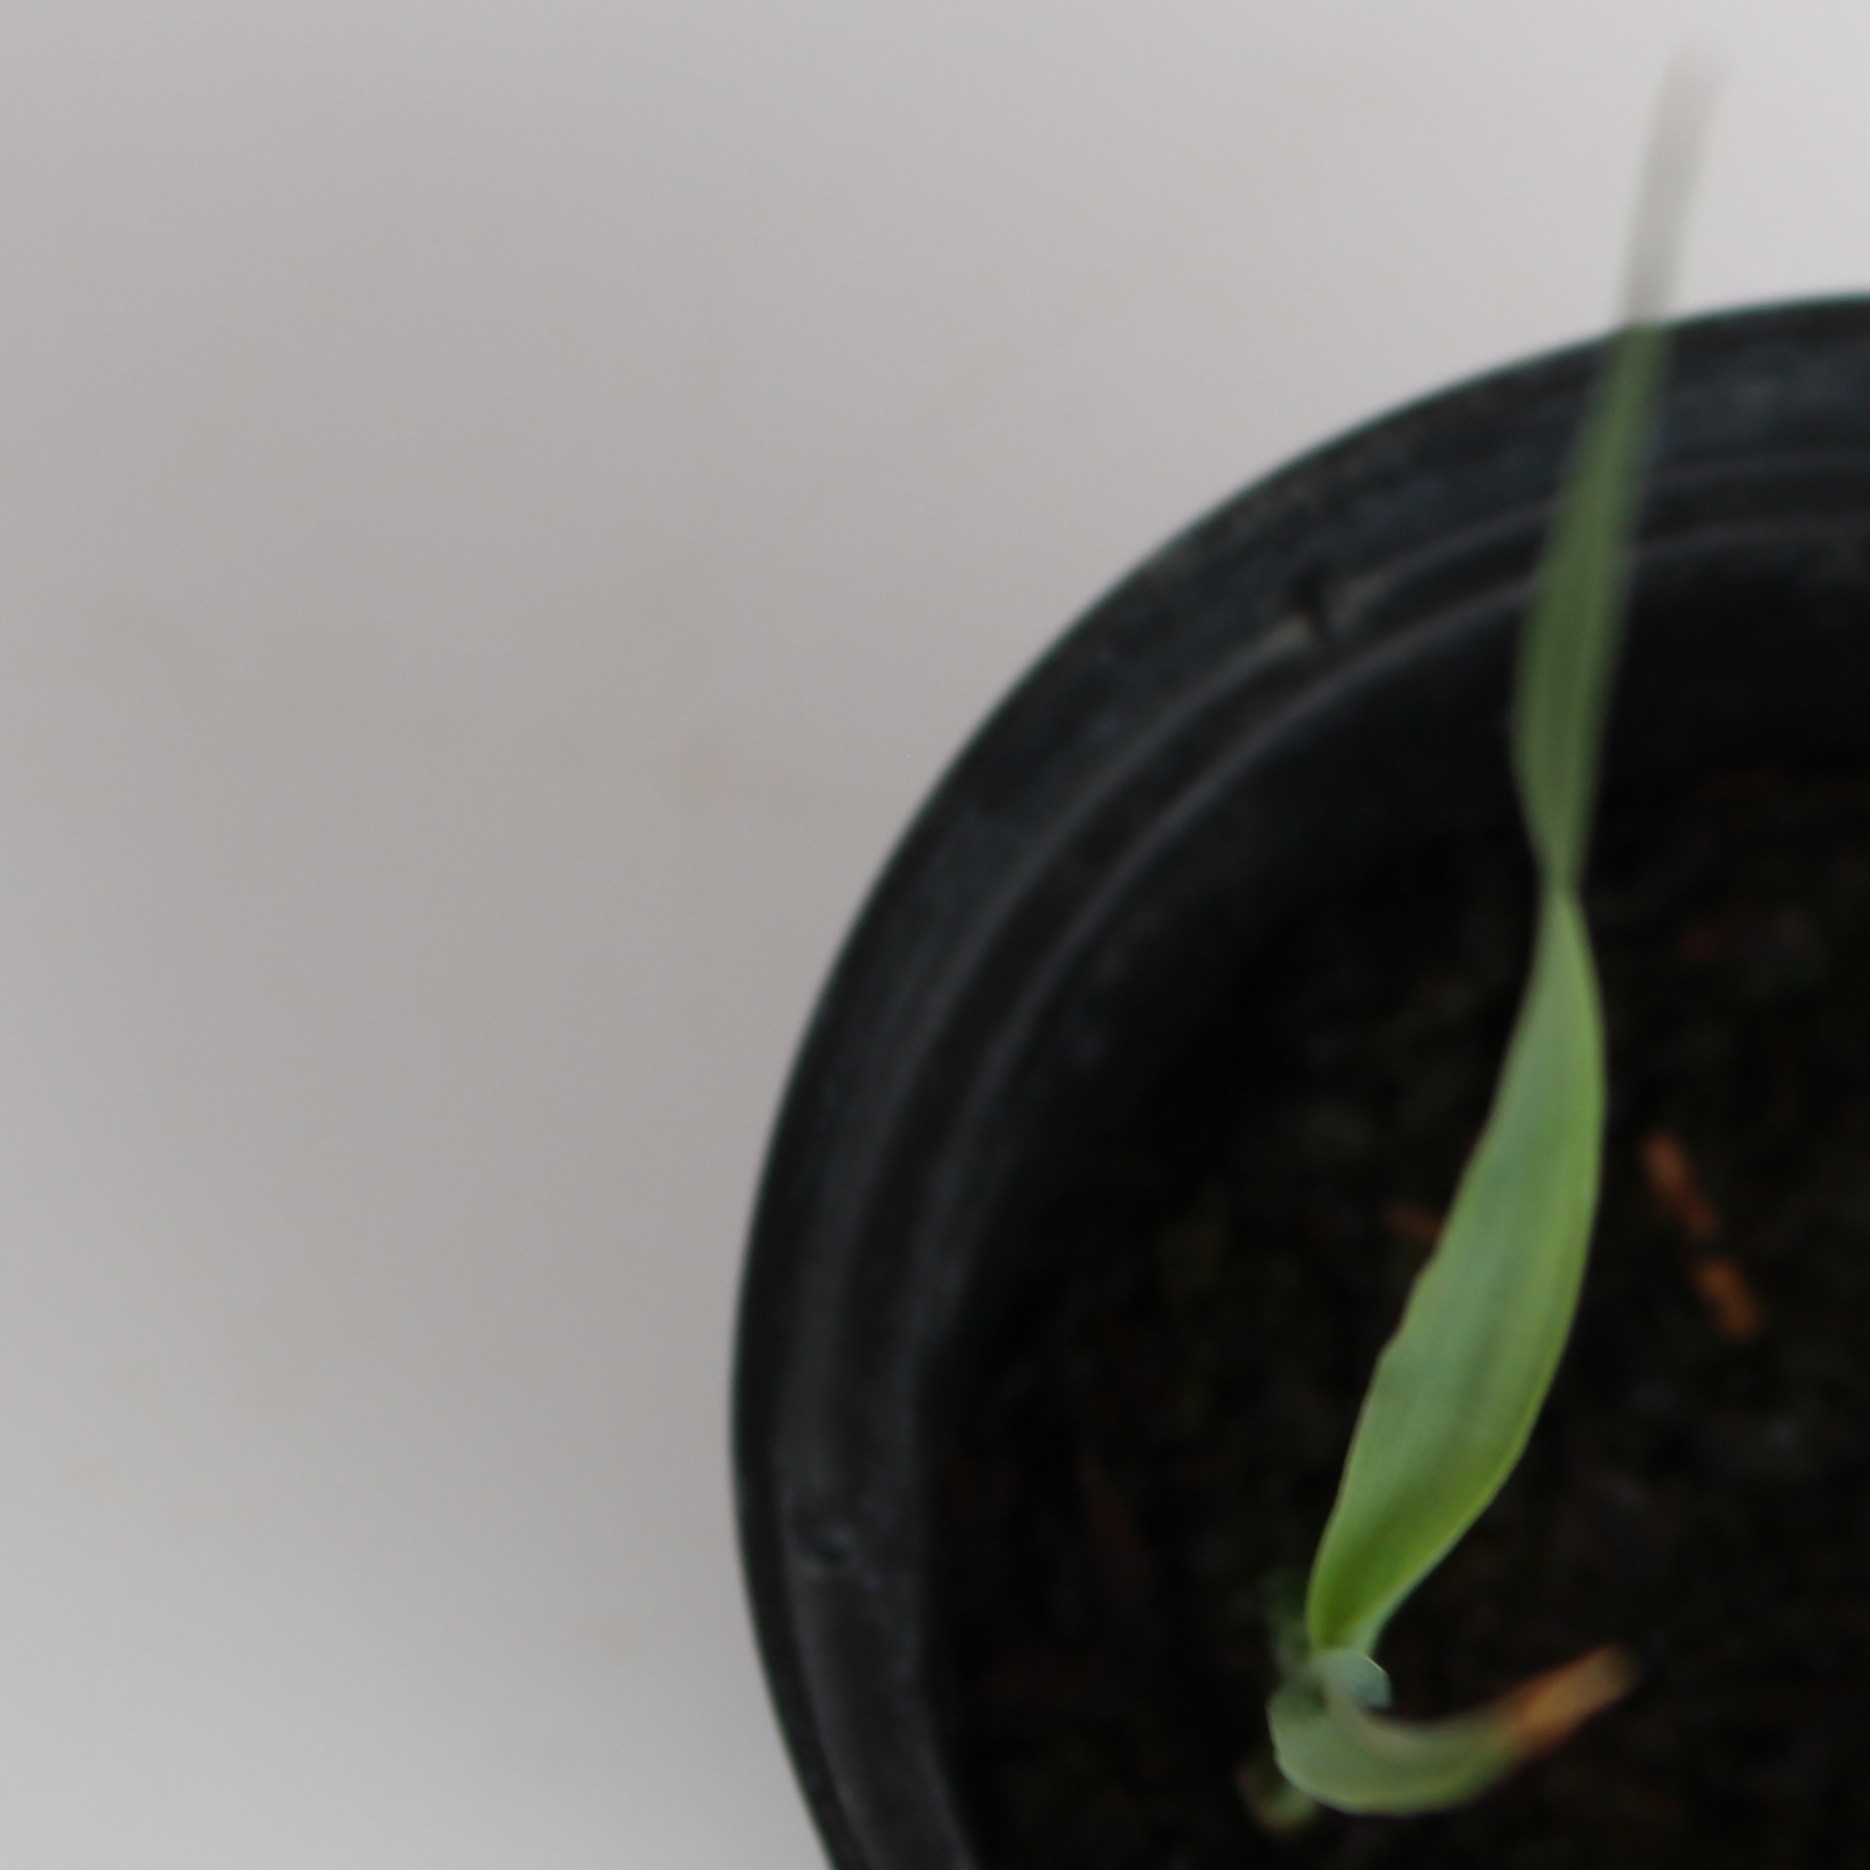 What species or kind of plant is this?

Avena sterilis
